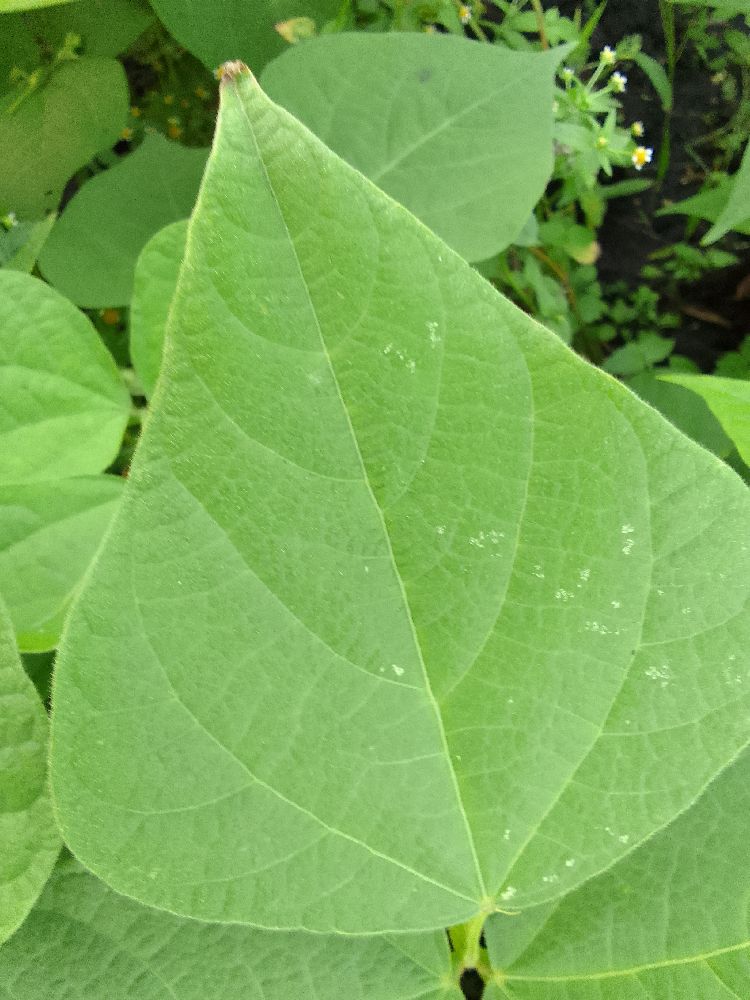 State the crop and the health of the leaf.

common bean, healthy
